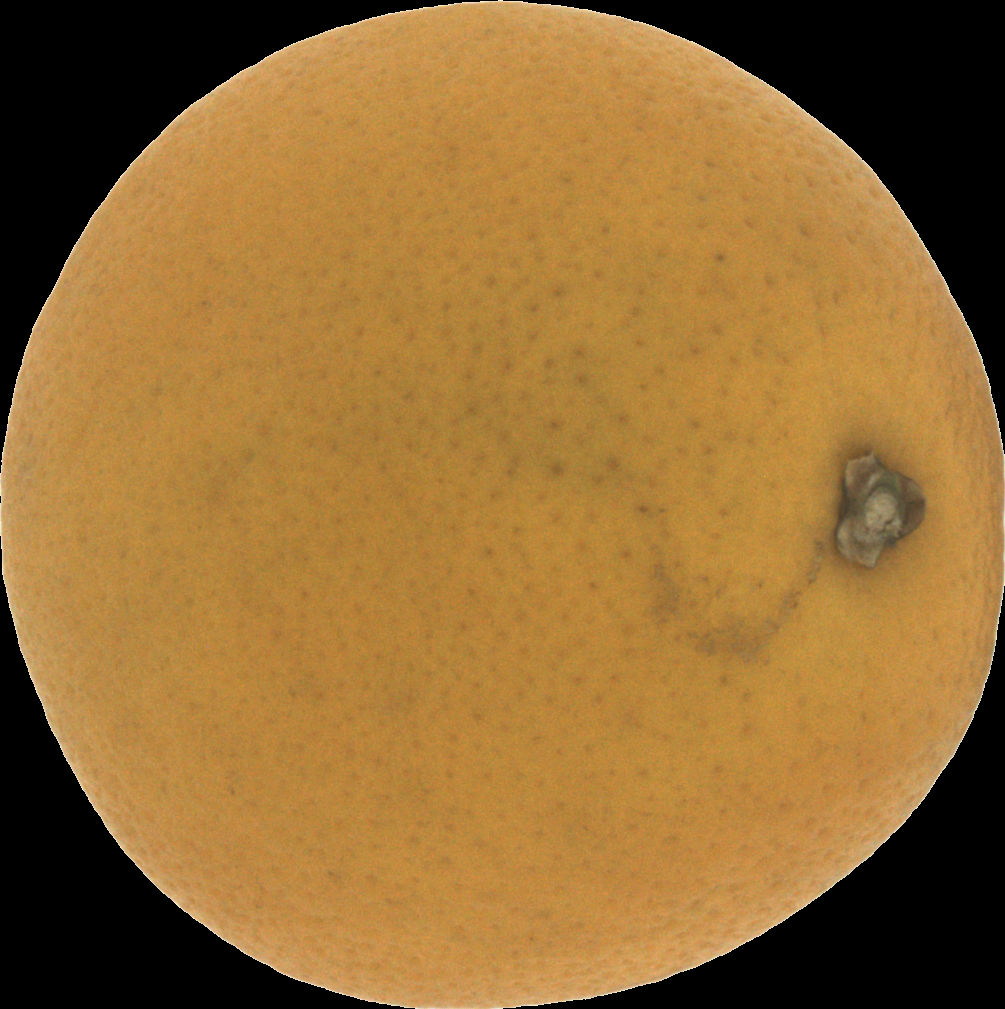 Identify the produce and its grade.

orange, bad
